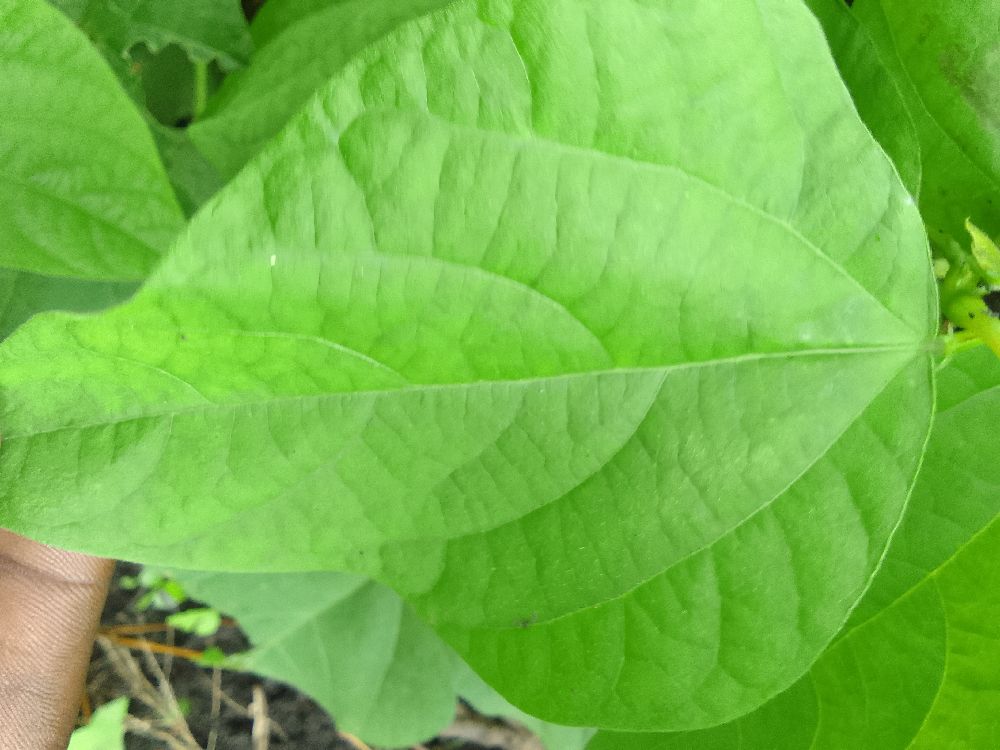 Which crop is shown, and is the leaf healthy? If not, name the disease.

common bean, healthy
